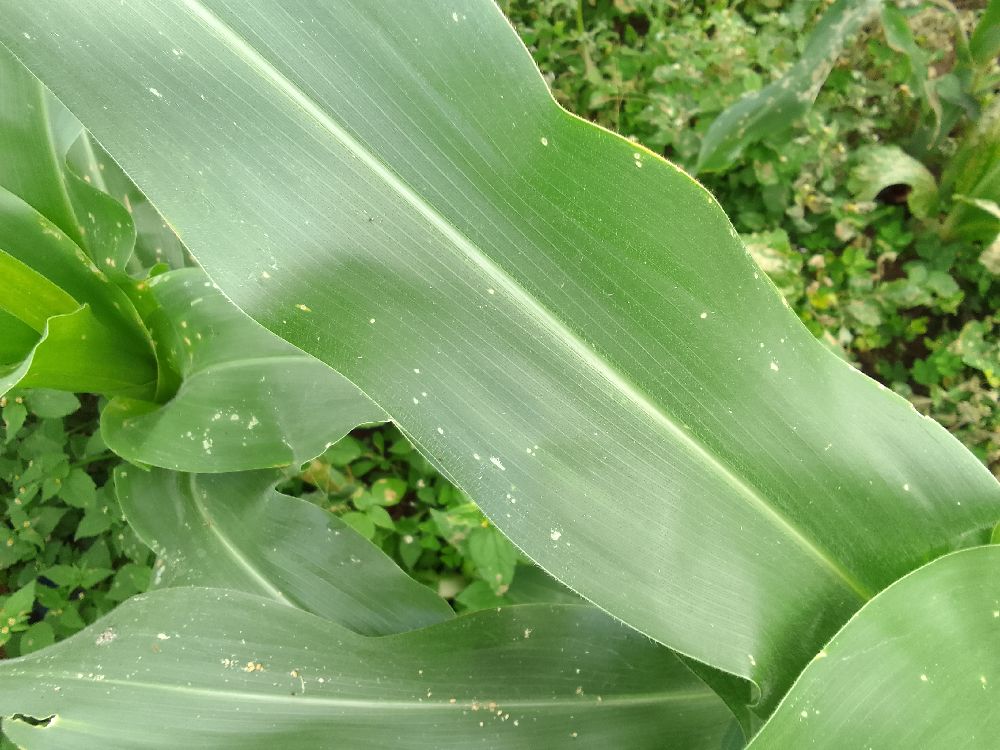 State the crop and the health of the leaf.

maize, healthy
